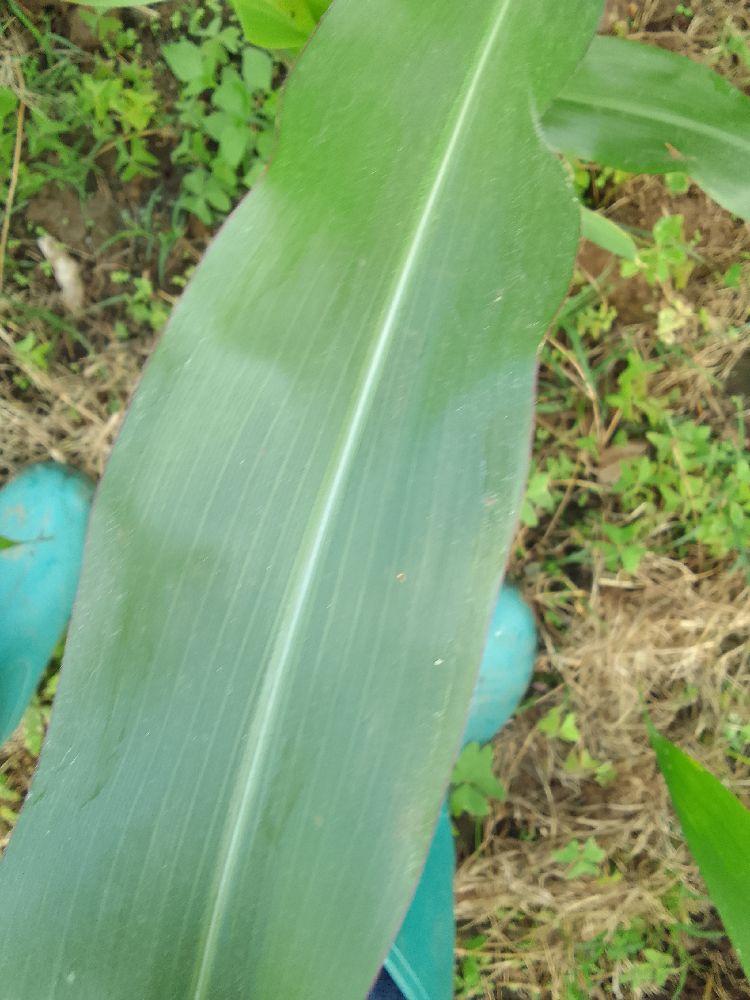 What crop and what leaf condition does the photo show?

maize, healthy
